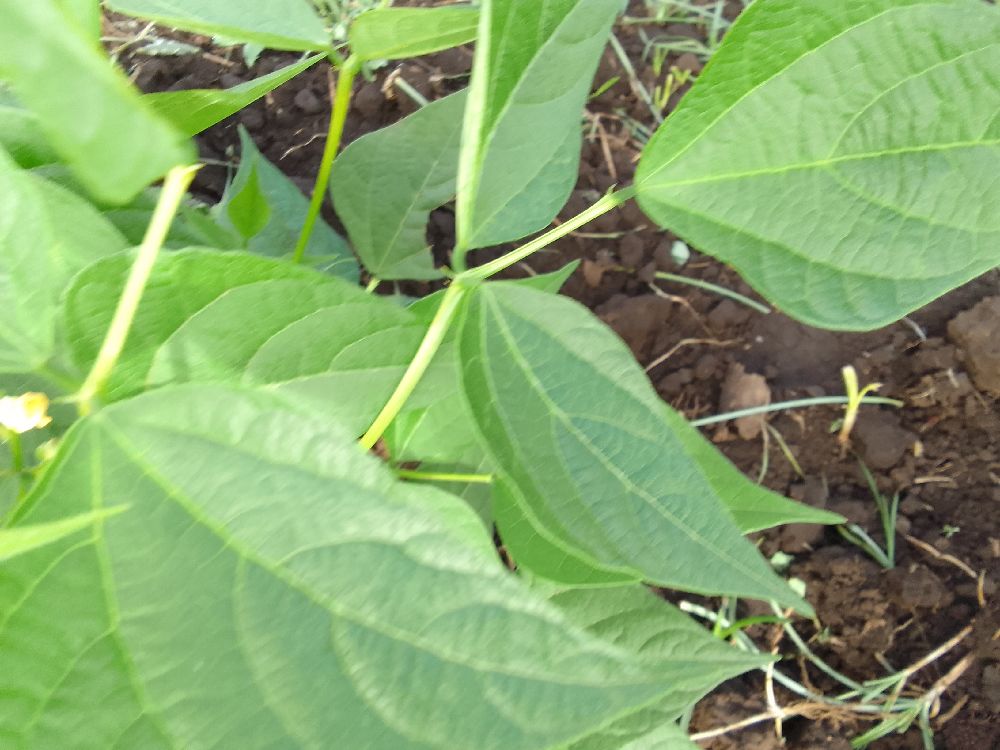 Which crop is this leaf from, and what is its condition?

common bean, healthy
